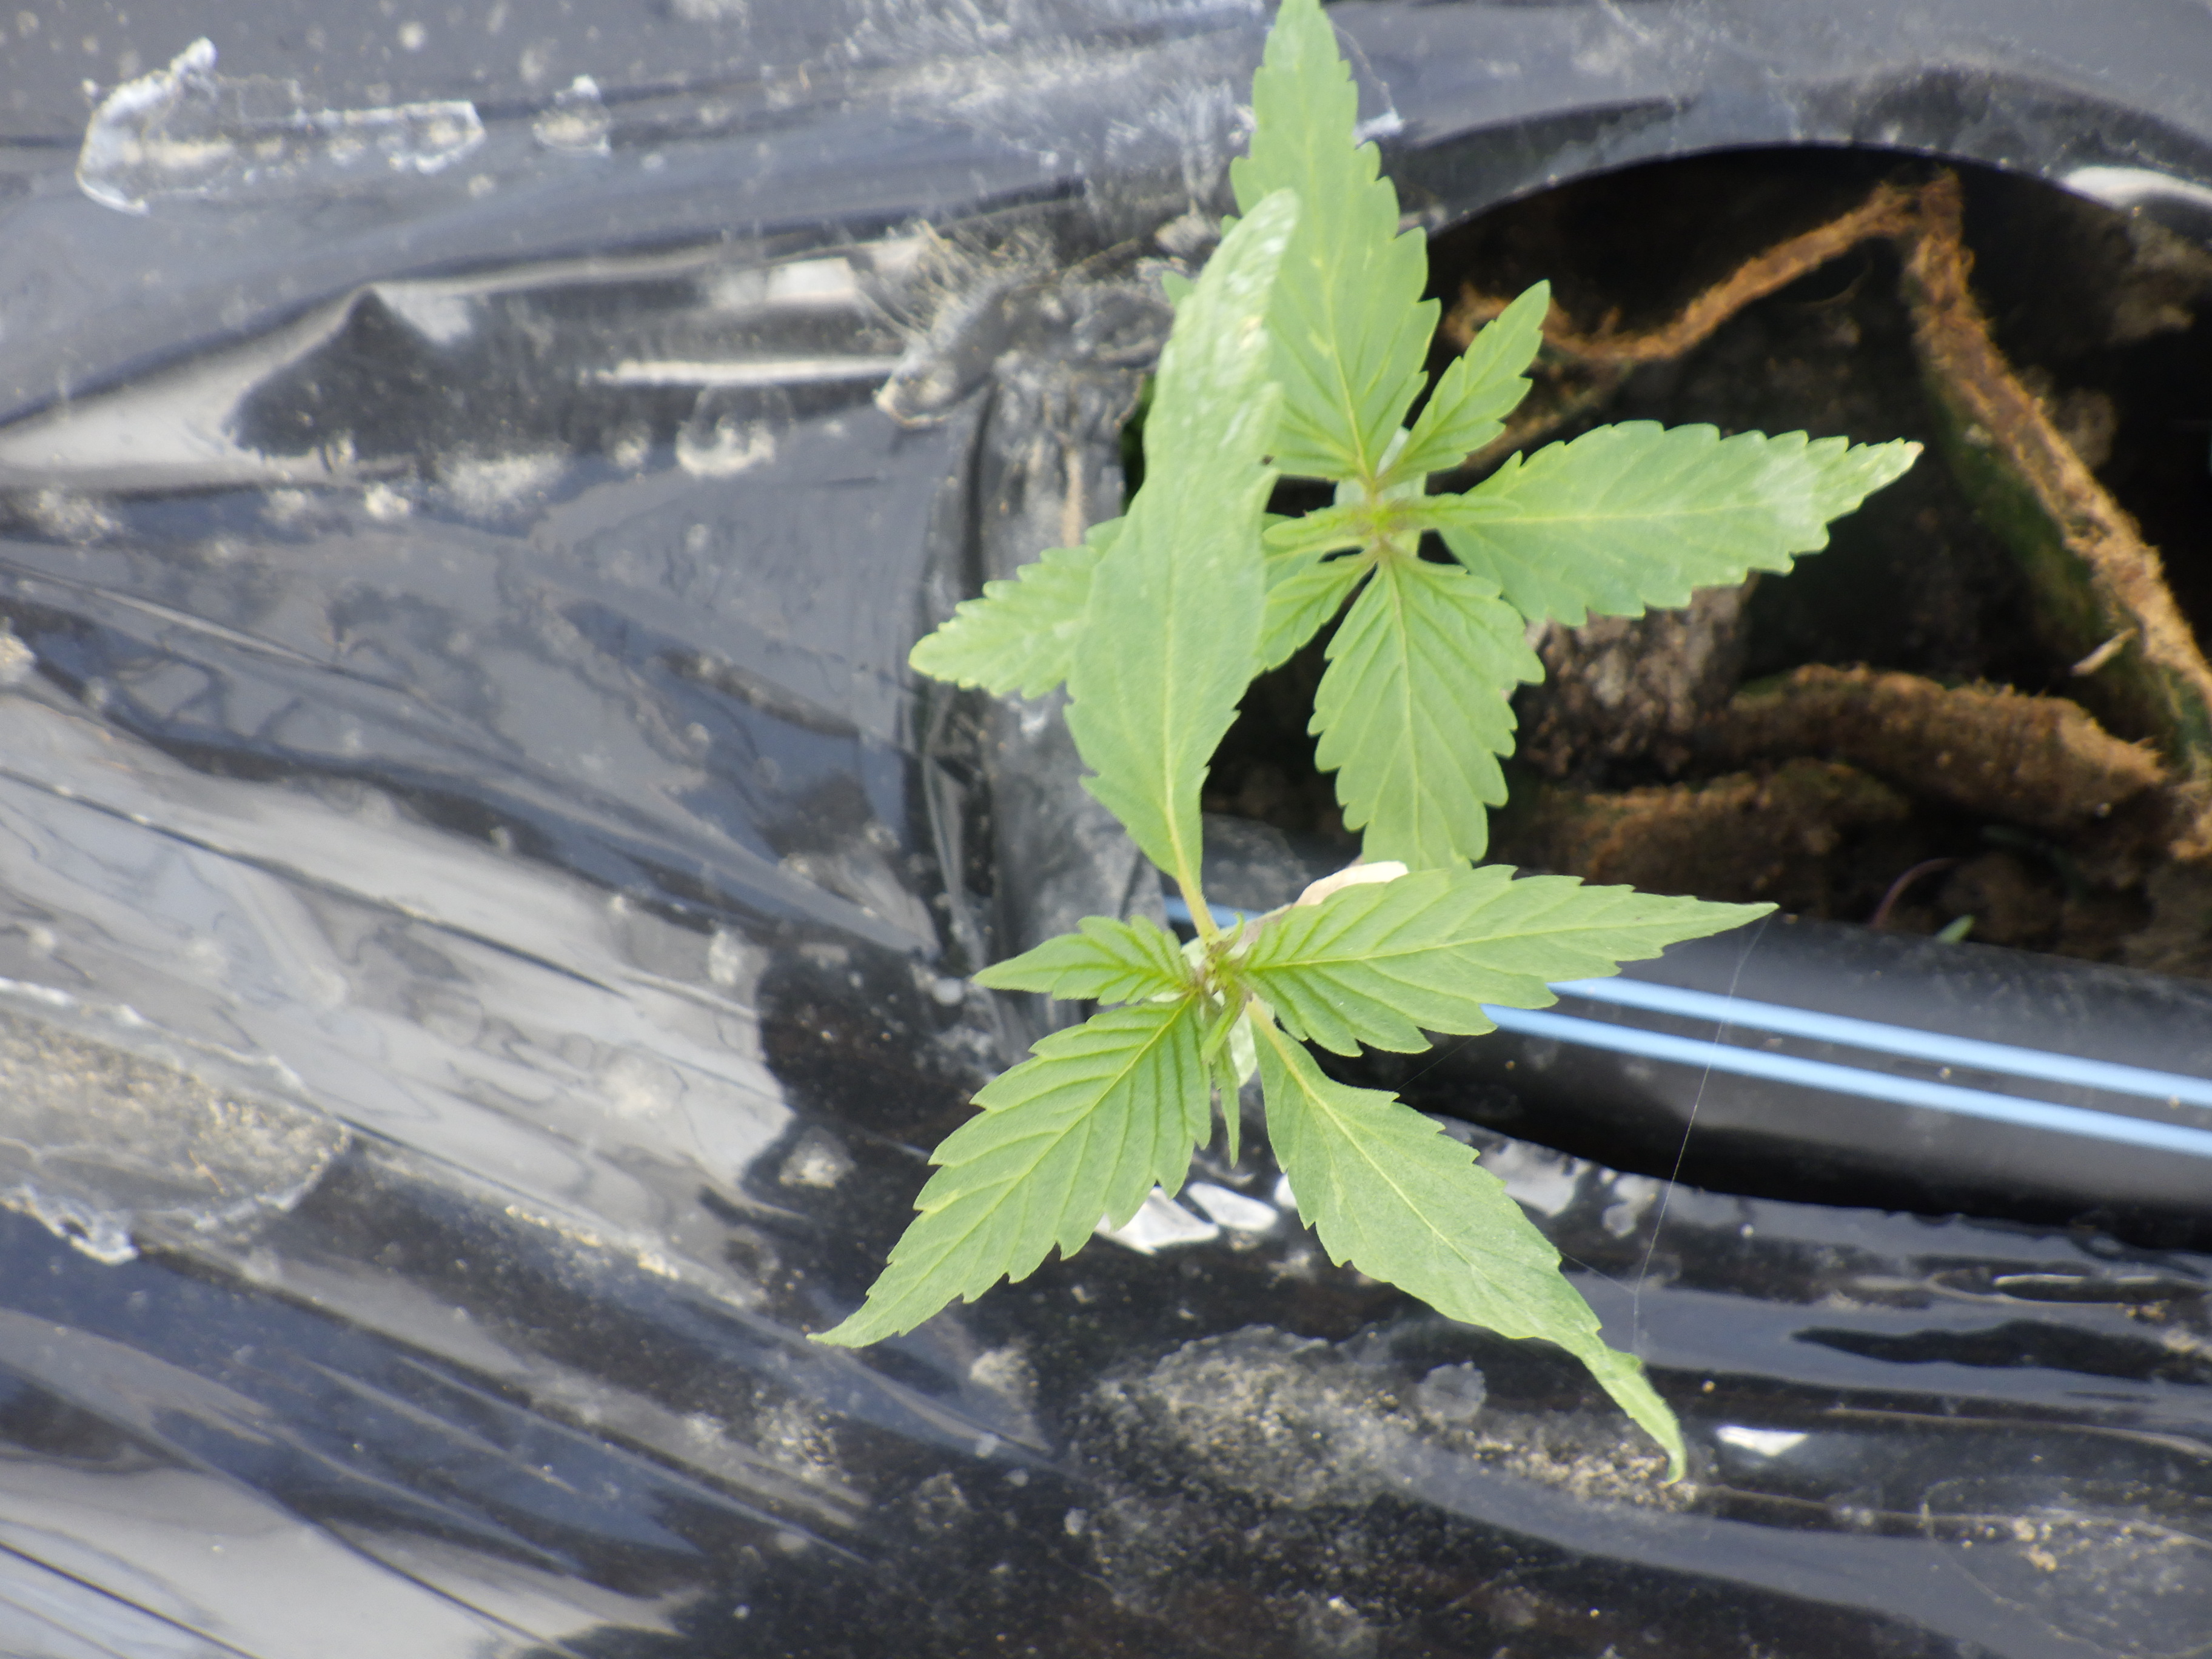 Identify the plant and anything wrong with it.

hemp, healthy
